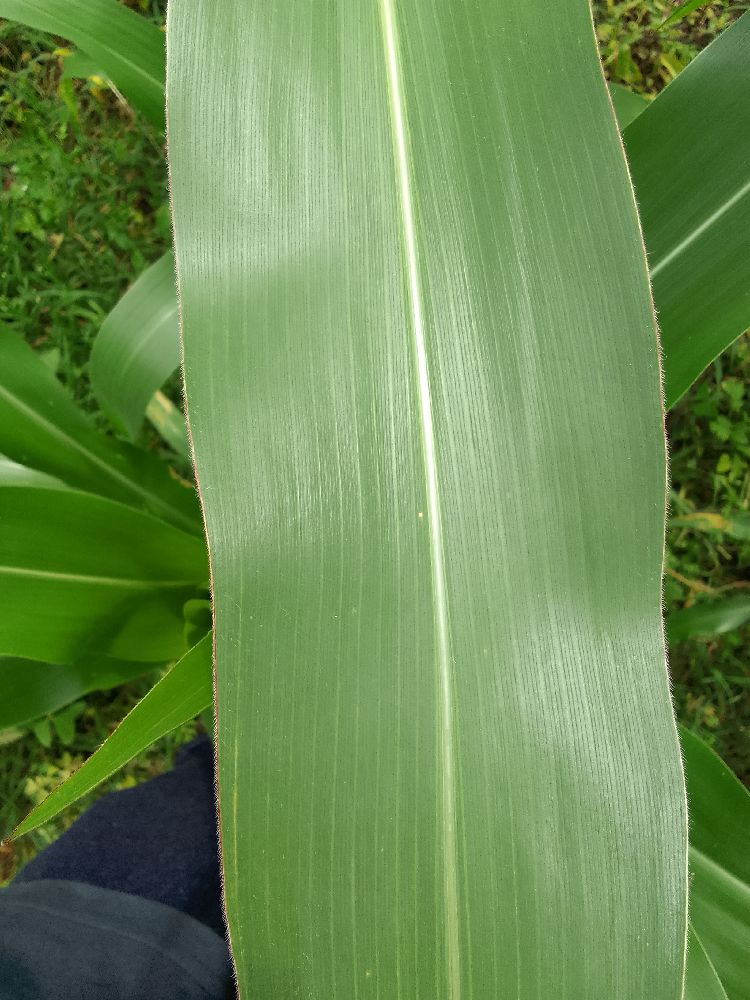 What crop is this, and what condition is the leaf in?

maize, healthy
